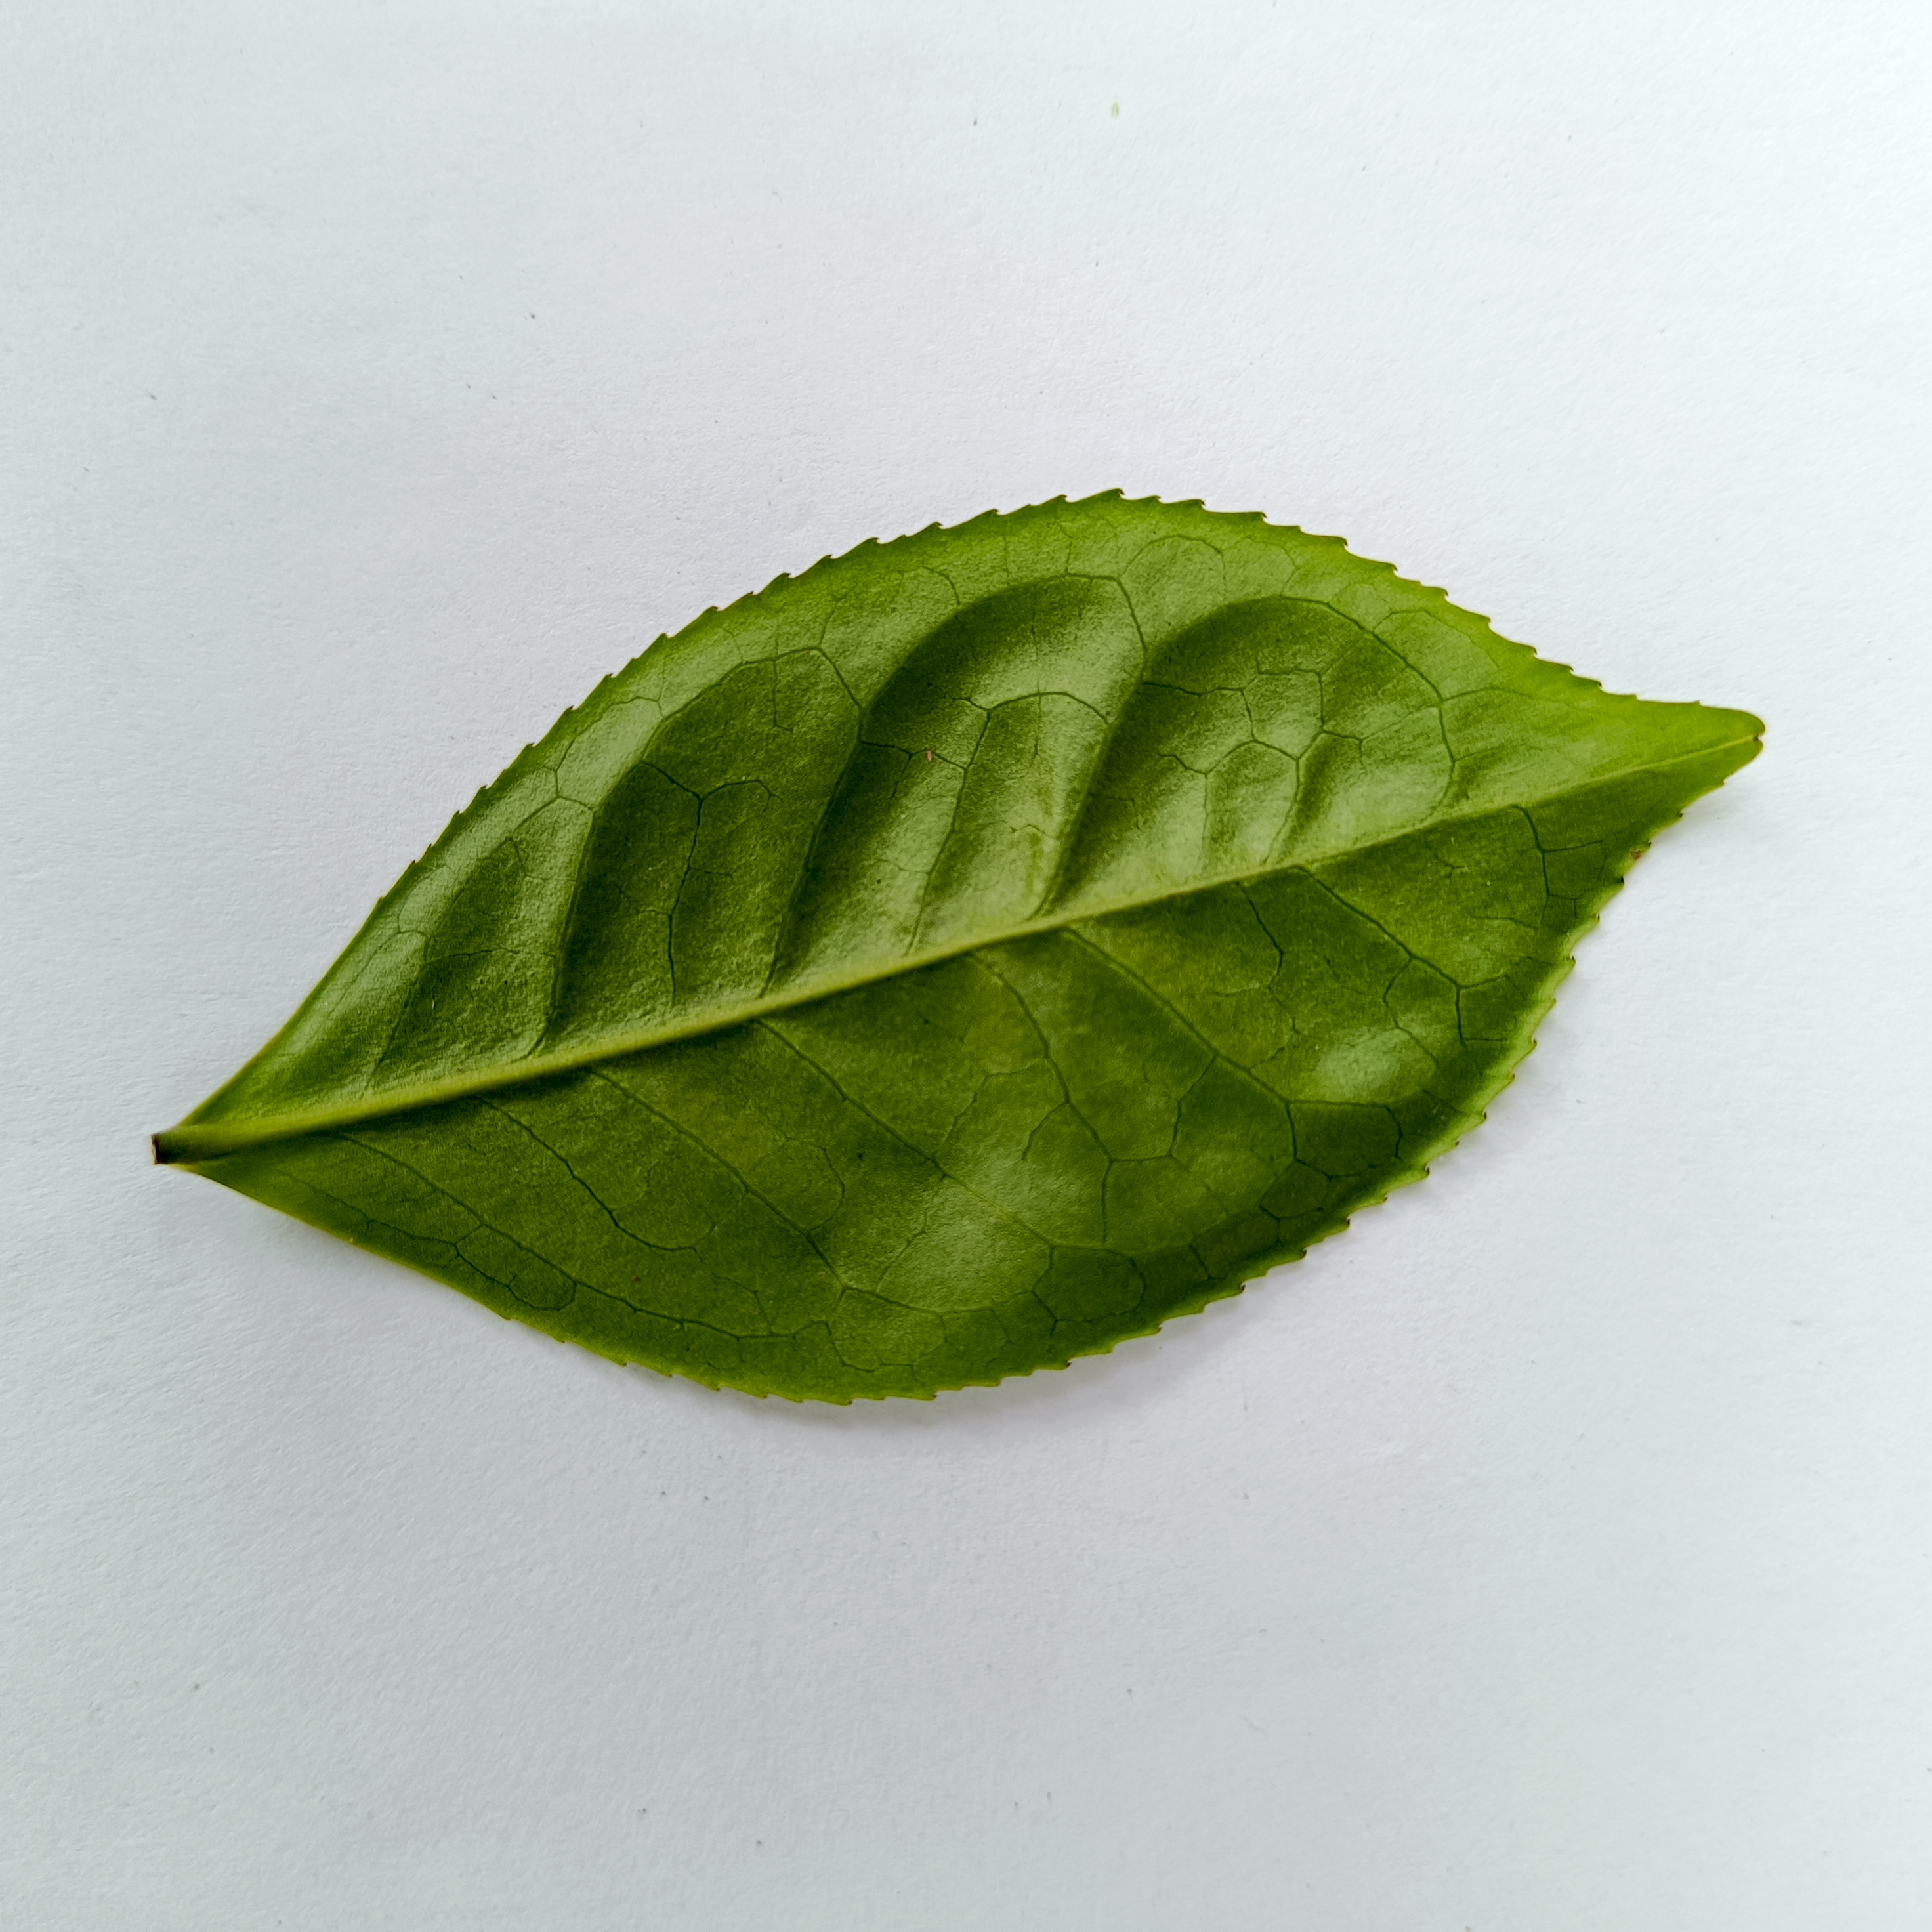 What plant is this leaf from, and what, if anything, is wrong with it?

tea, healthy
